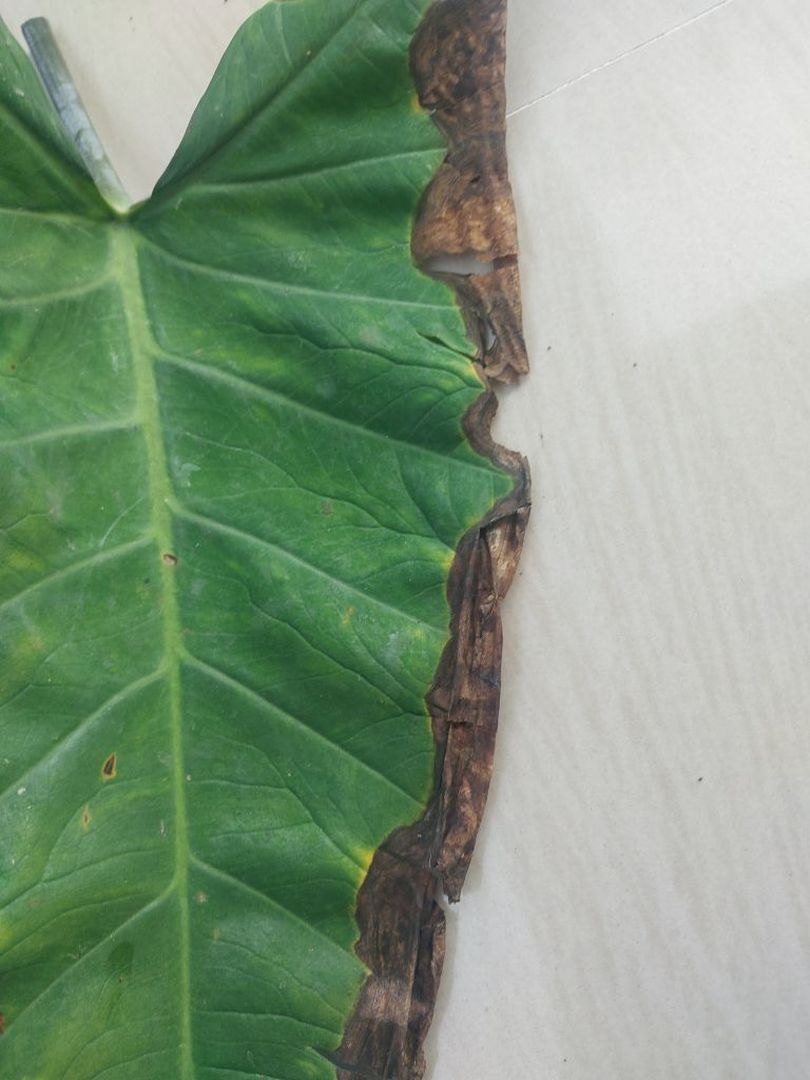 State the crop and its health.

taro, leaf blight
